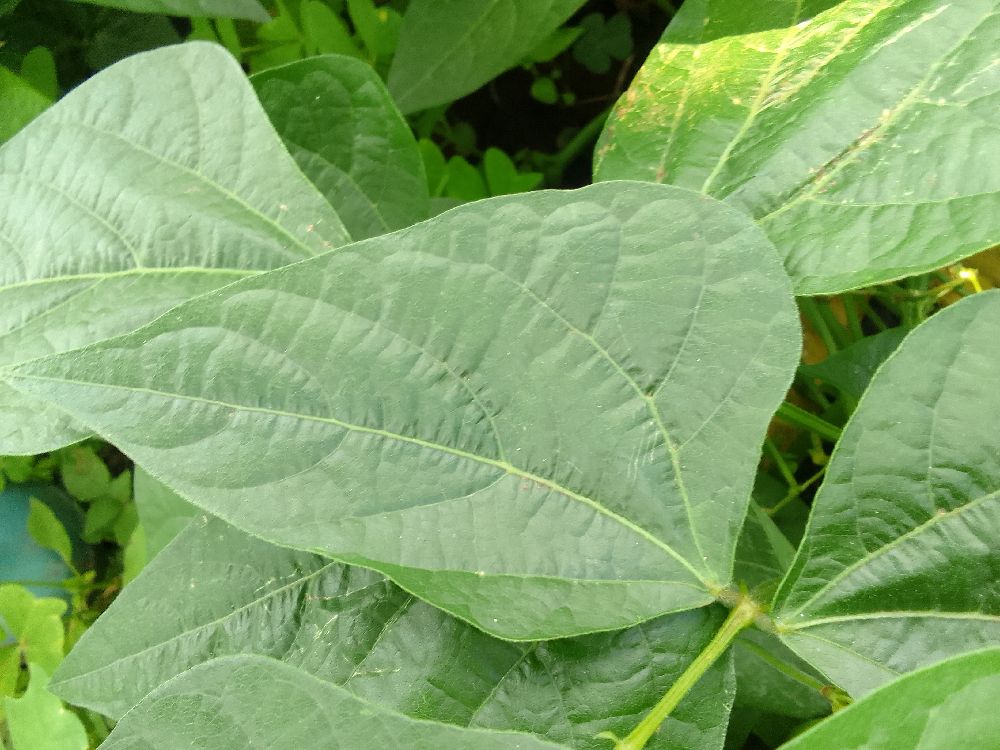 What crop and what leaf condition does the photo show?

common bean, healthy
